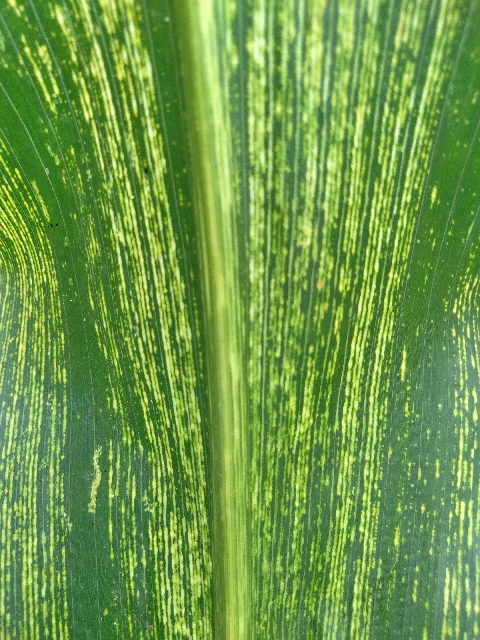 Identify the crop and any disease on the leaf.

maize, maize streak virus
